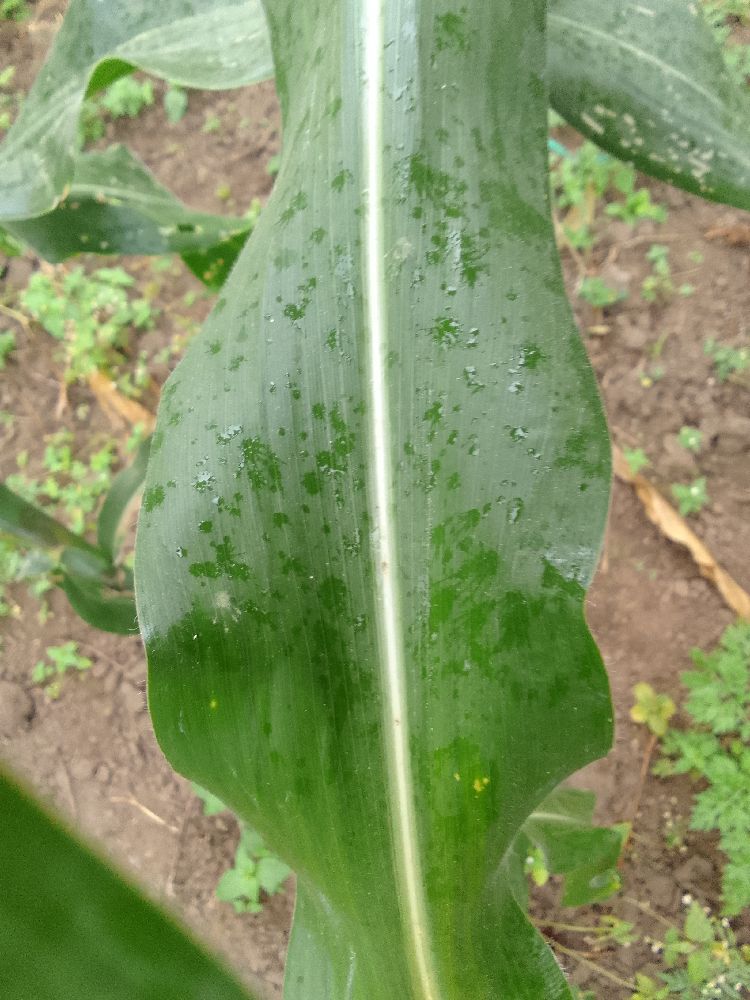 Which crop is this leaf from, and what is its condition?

maize, healthy
